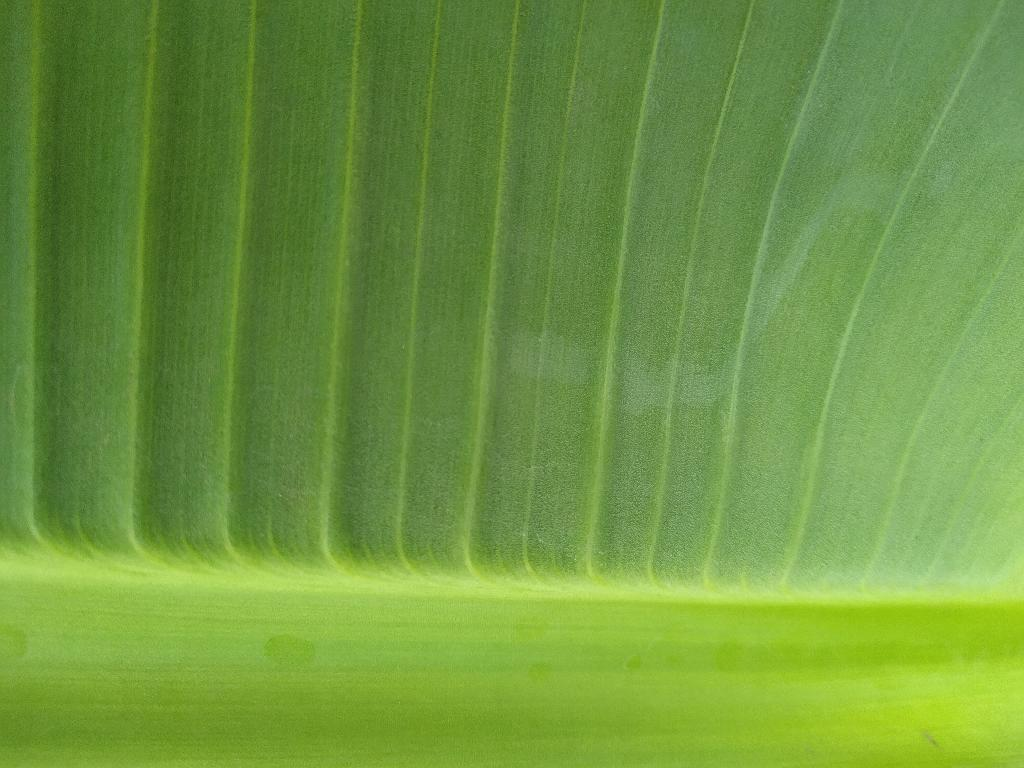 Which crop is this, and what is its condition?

banana, healthy
